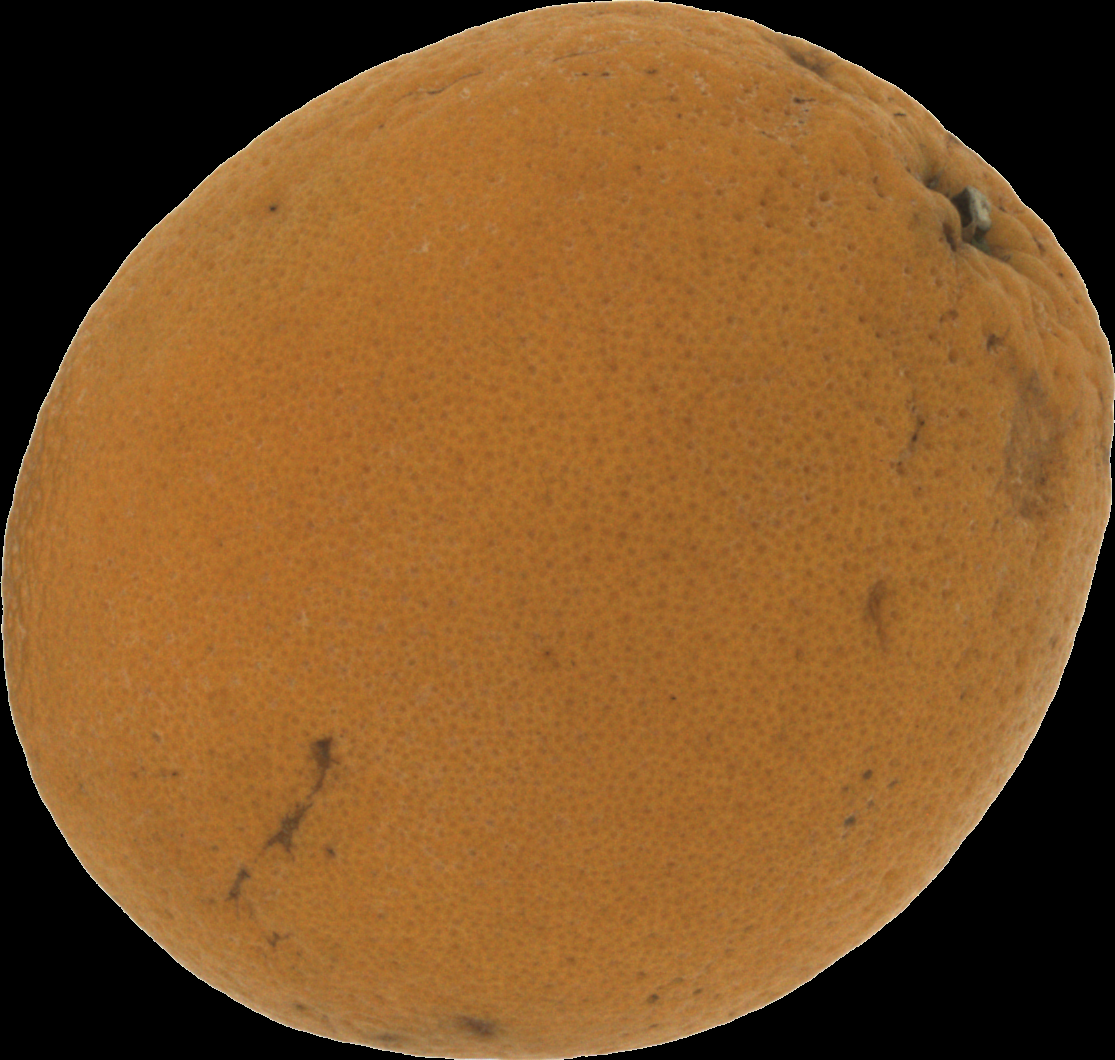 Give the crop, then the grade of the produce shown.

orange, bad
